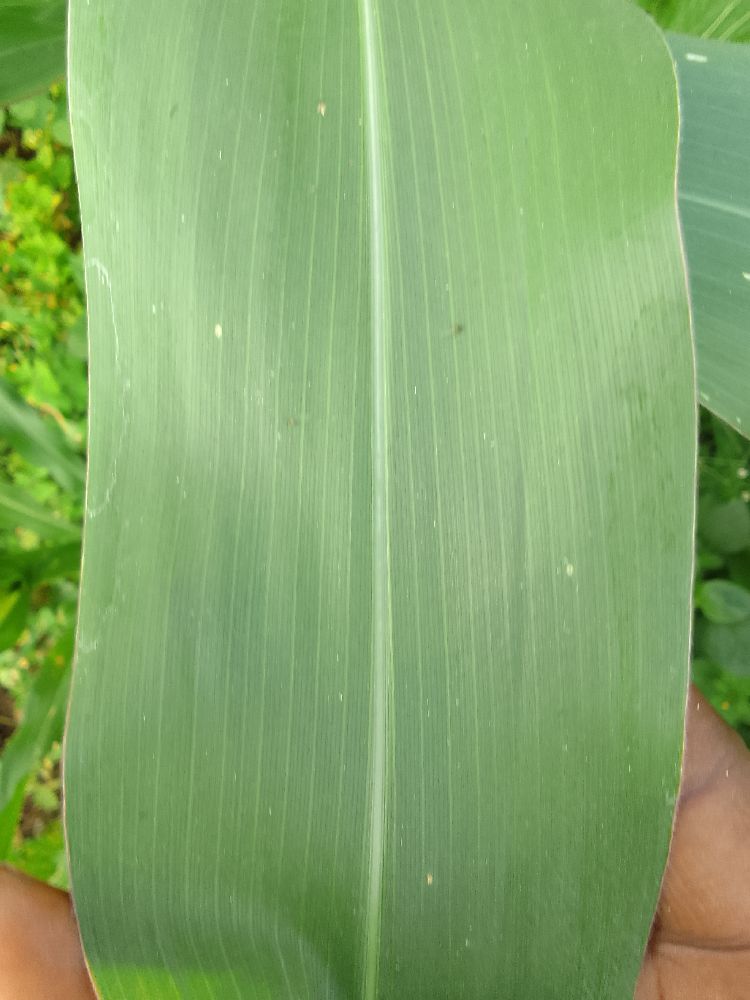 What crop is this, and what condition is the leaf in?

maize, healthy
